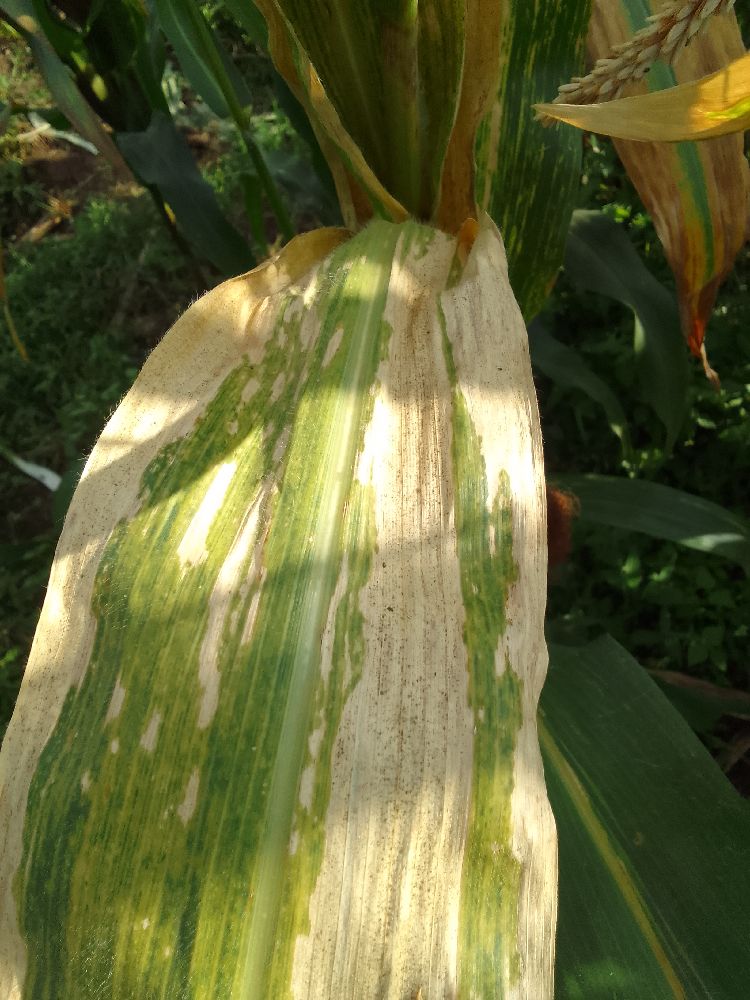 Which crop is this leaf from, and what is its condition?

maize, maize lethal necrosis
